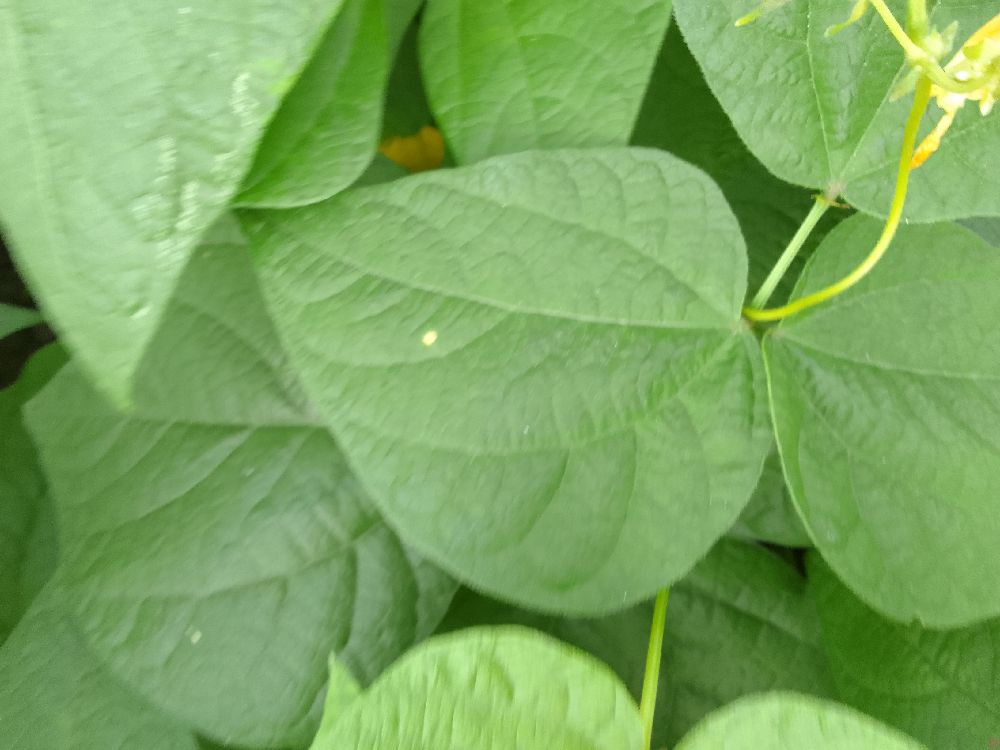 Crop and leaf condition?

common bean, healthy
